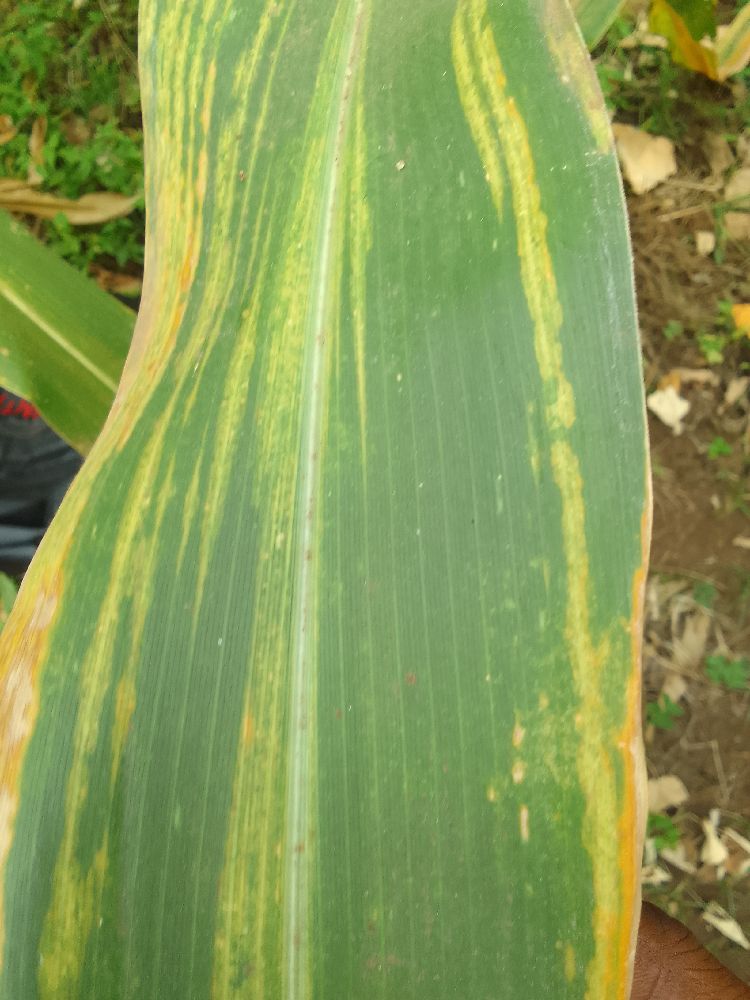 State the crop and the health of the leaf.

maize, maize lethal necrosis
